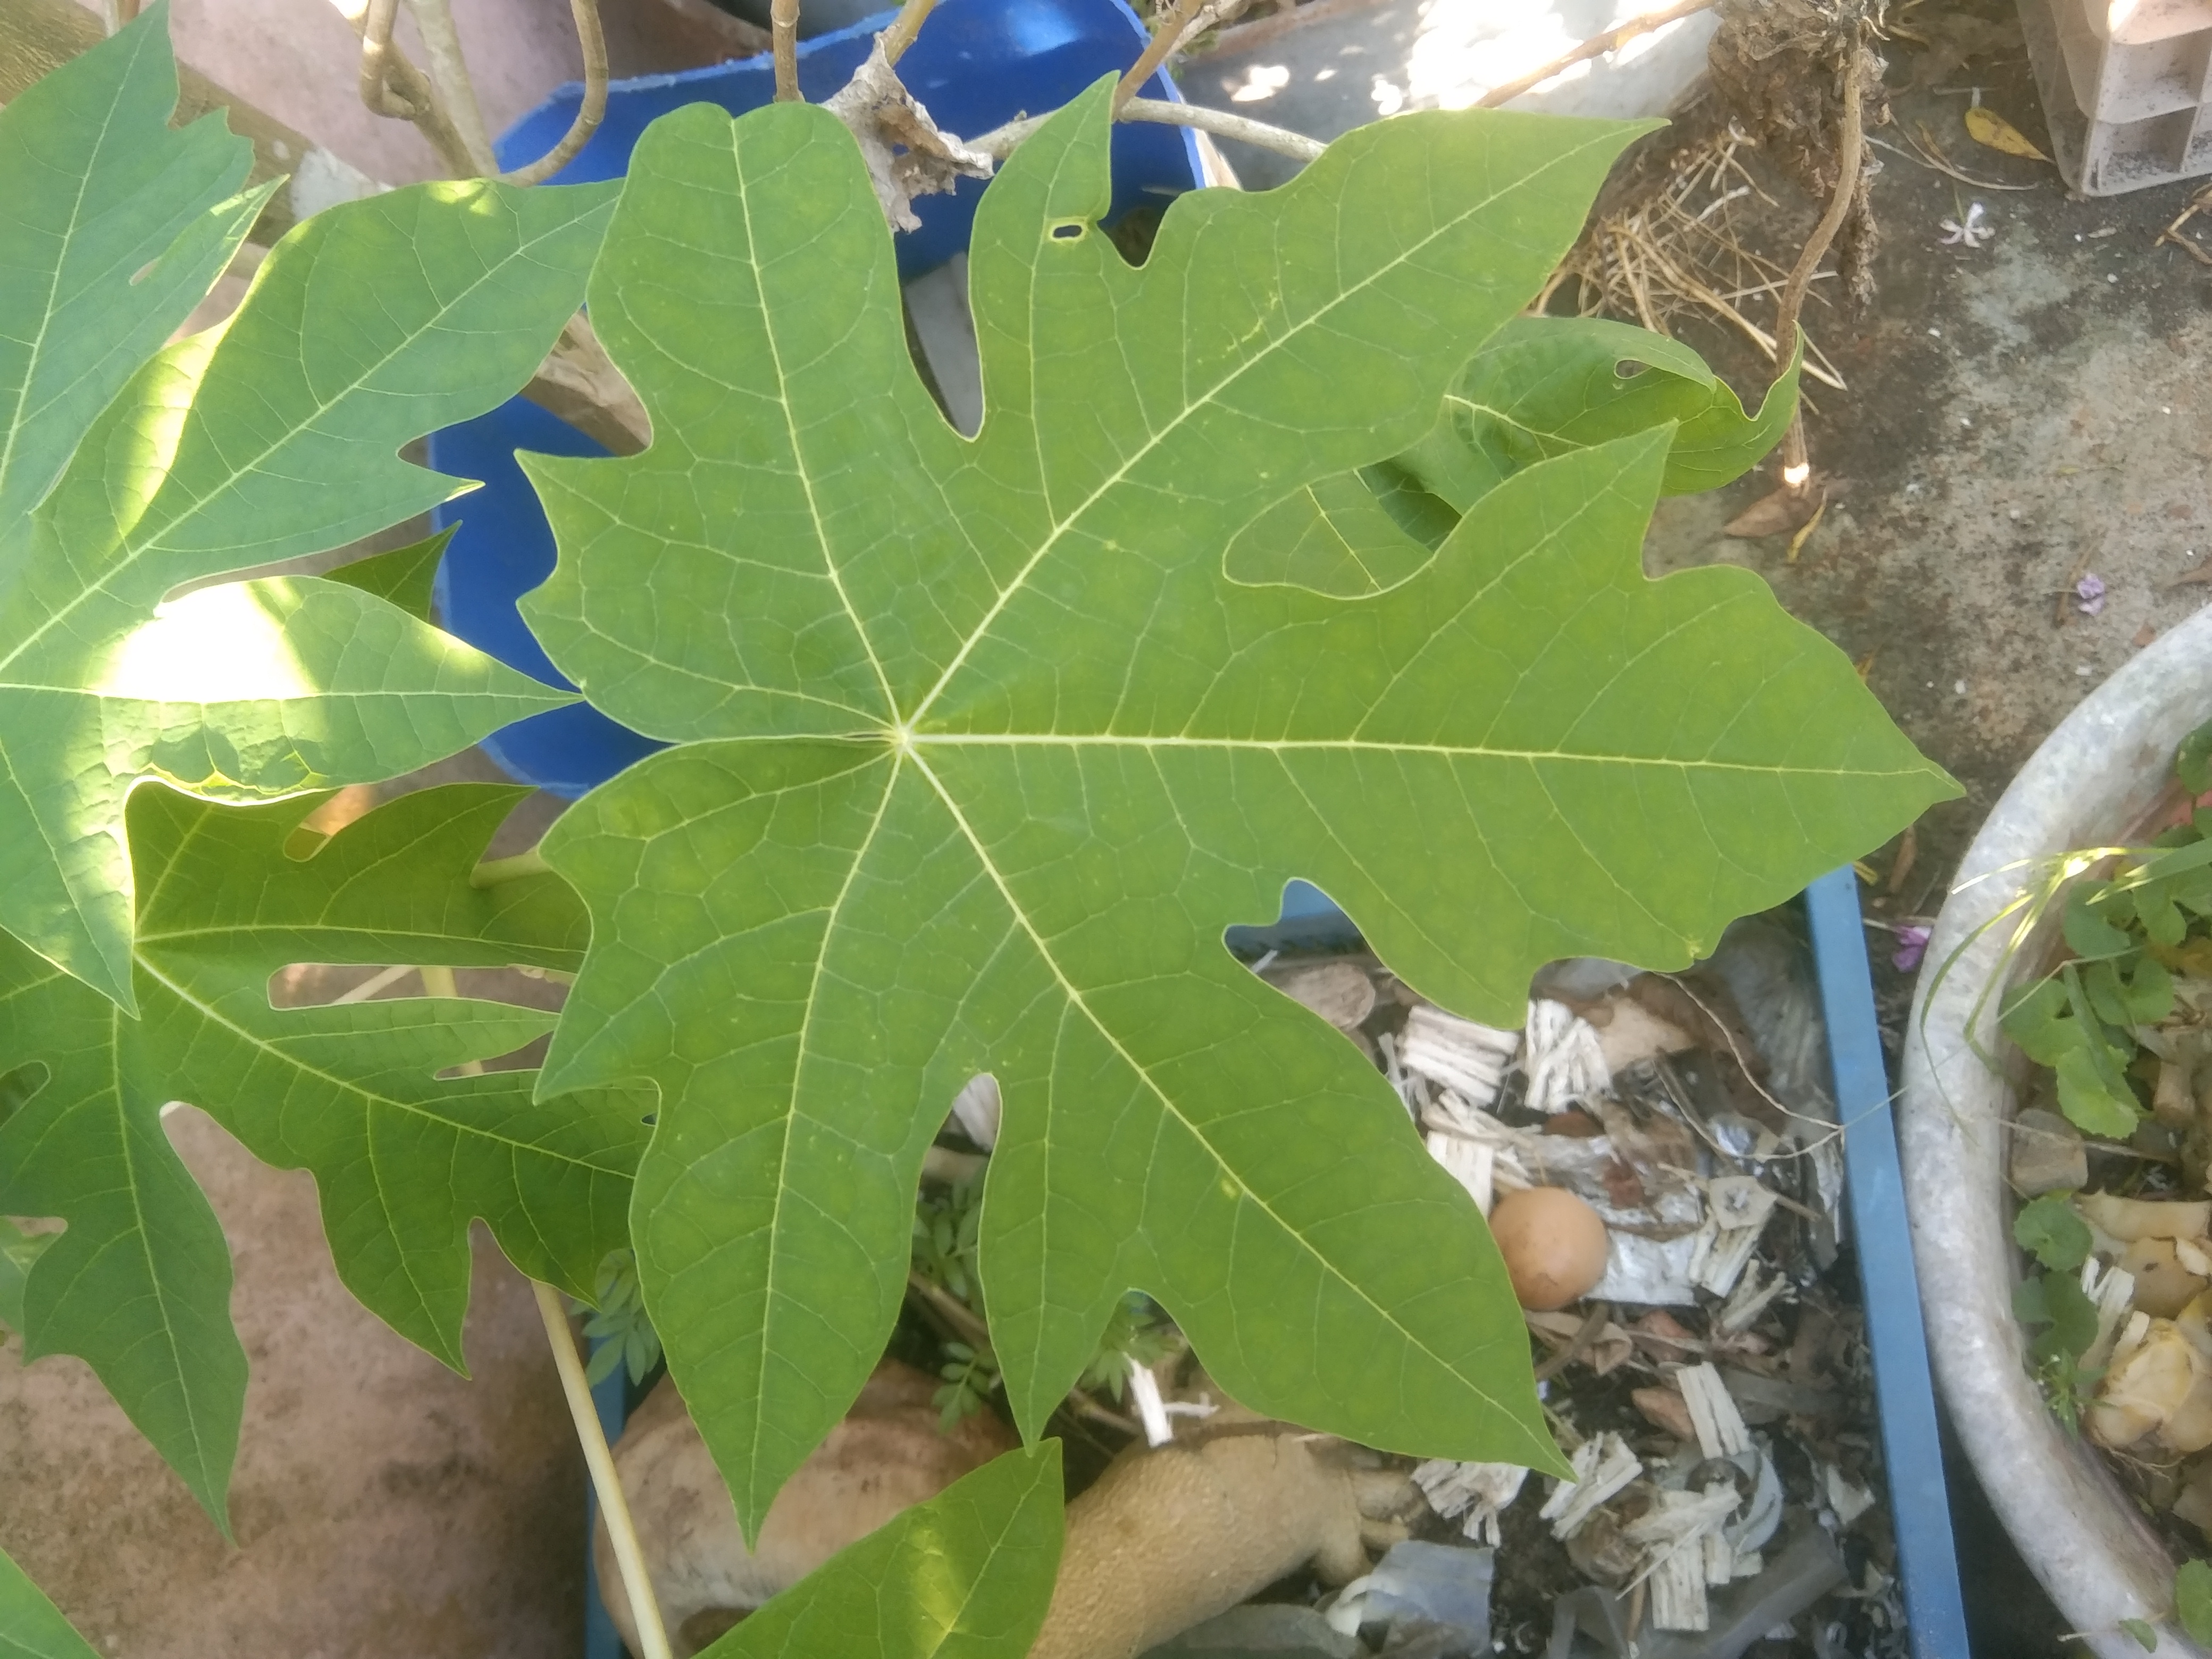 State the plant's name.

papaya
